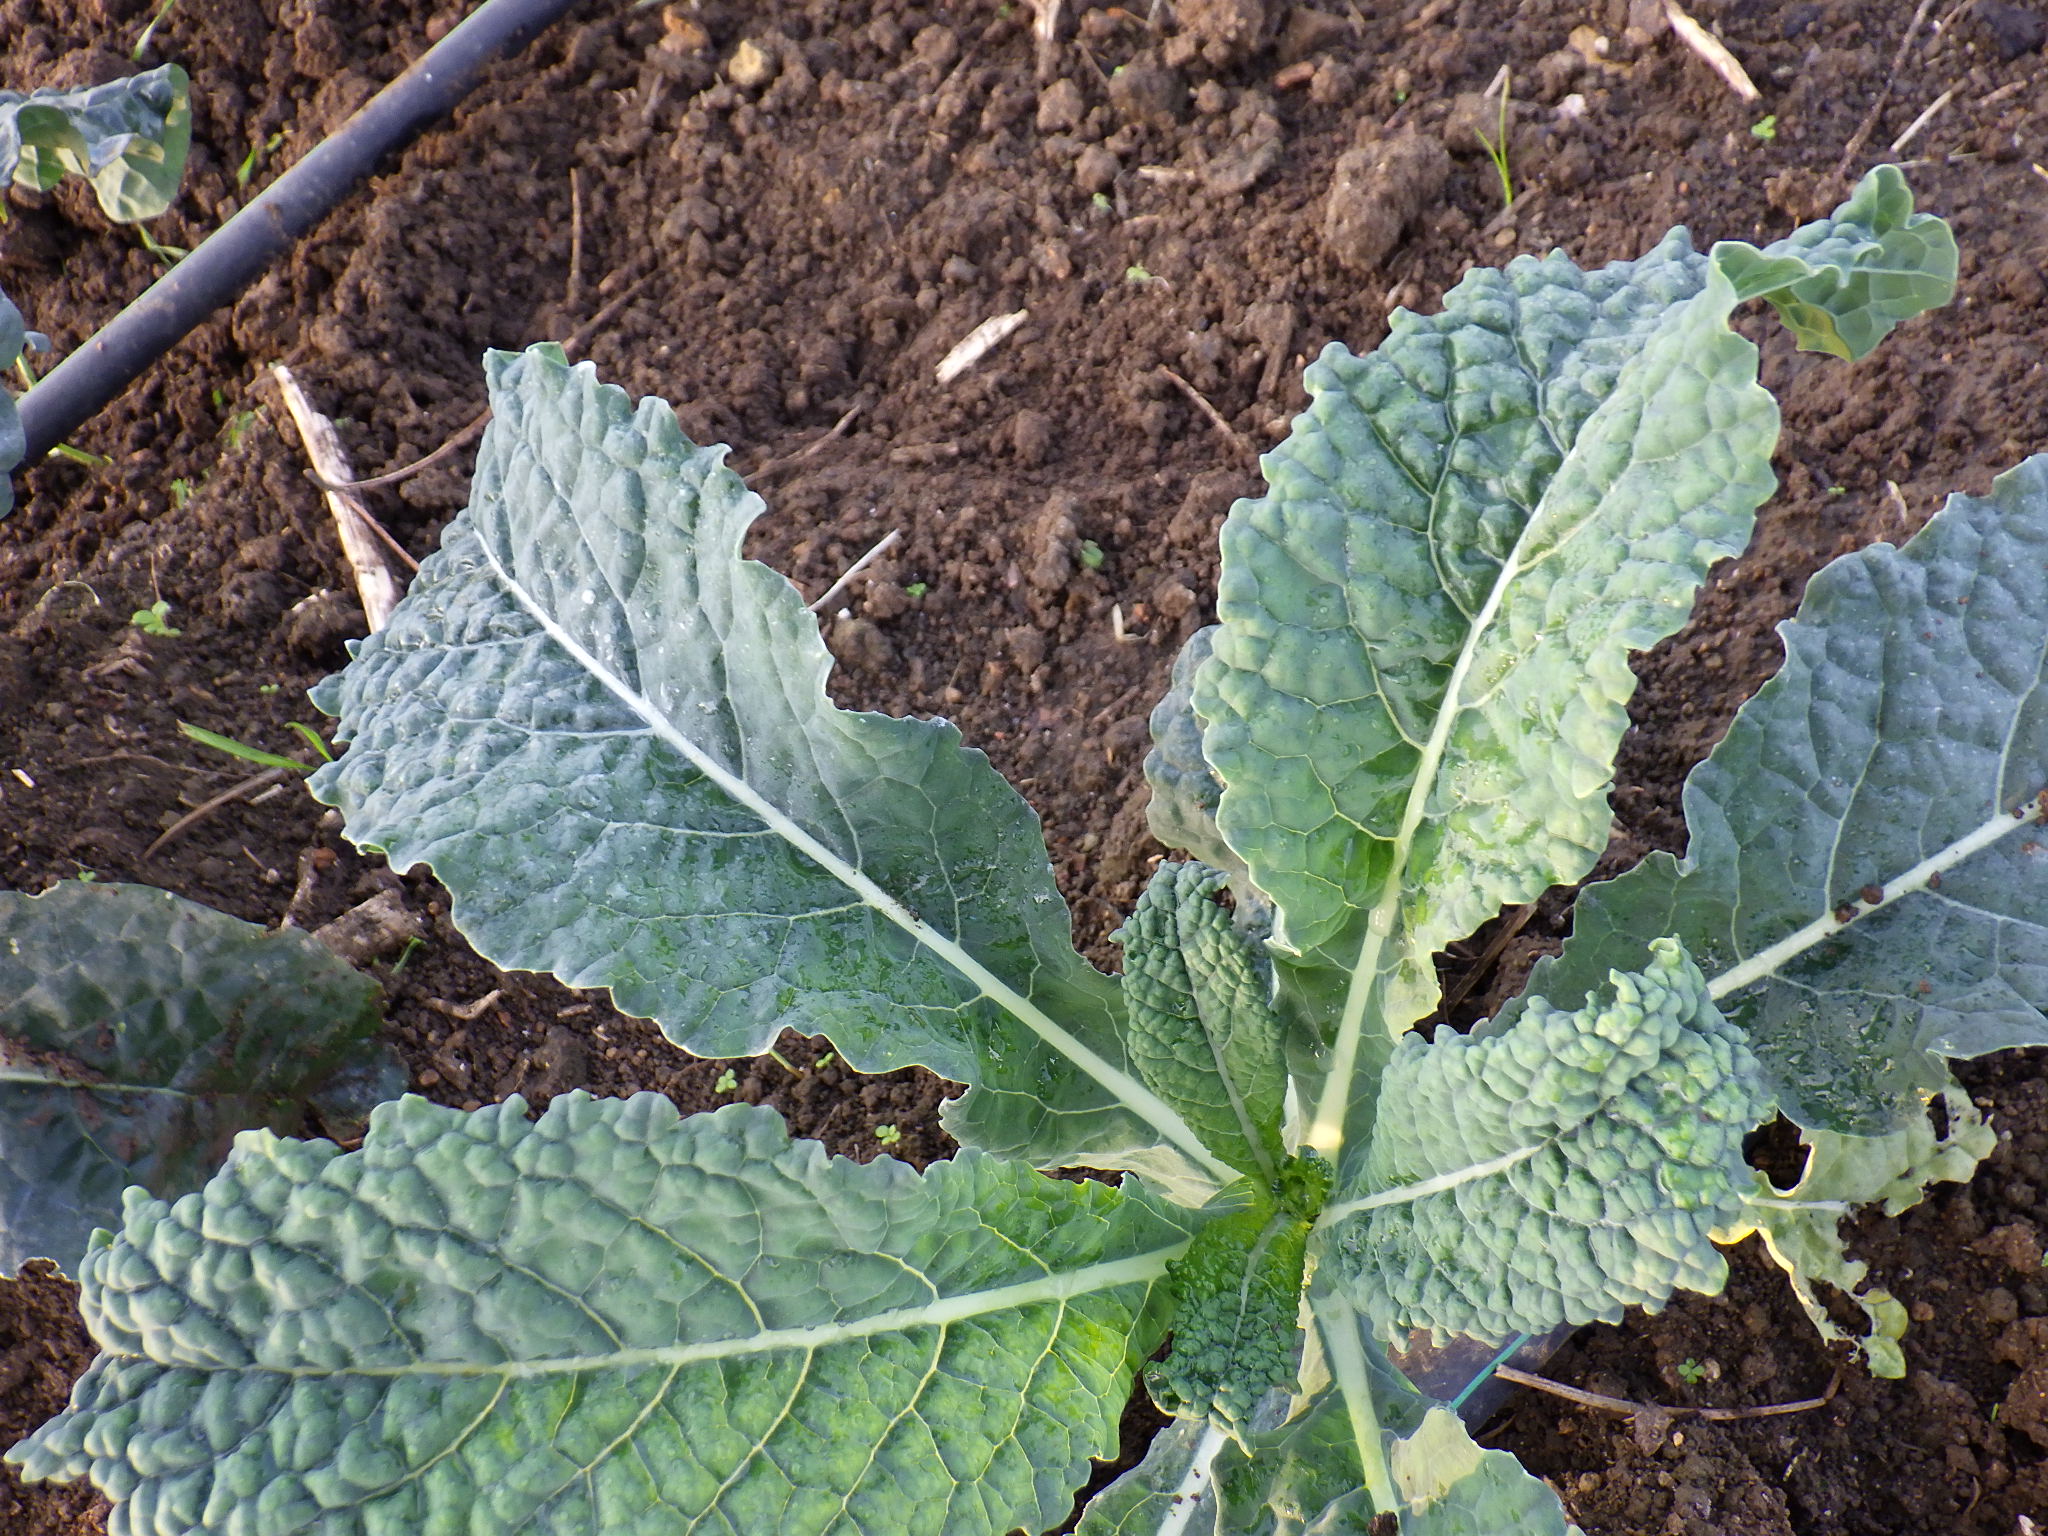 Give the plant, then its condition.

kale, healthy
